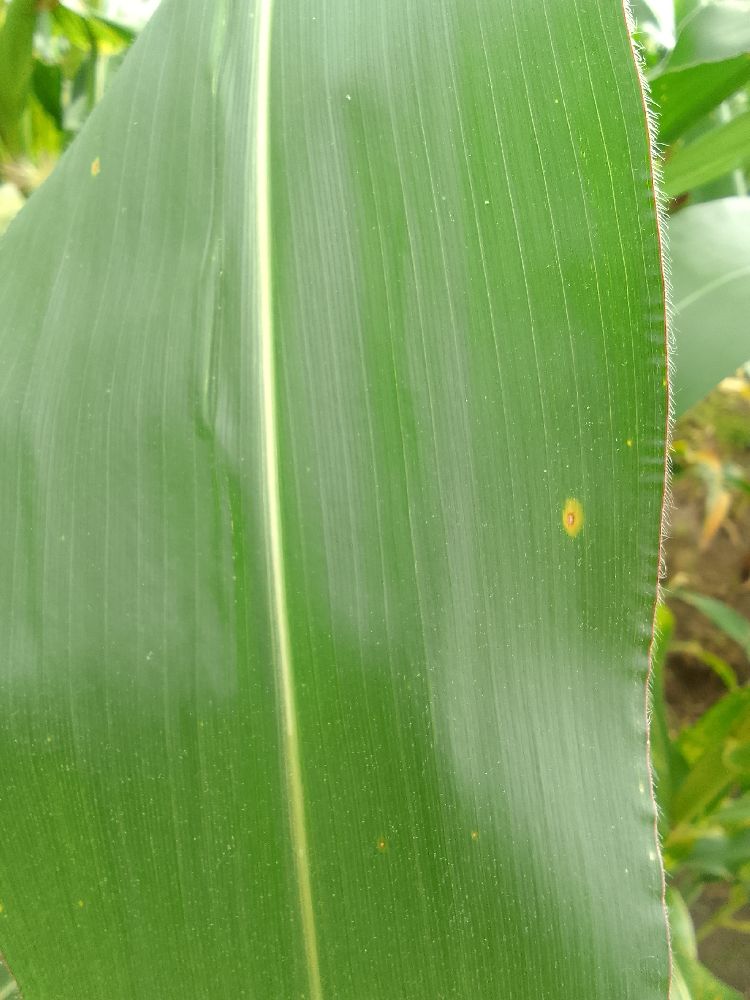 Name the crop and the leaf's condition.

maize, healthy
